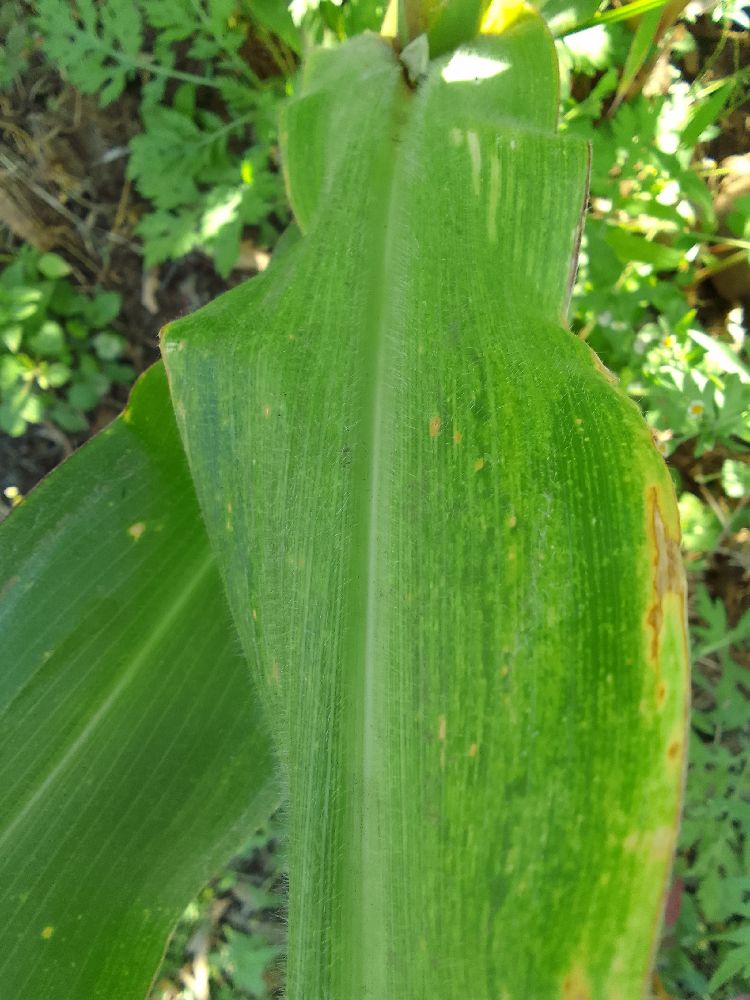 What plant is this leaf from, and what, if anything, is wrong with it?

maize, maize lethal necrosis
